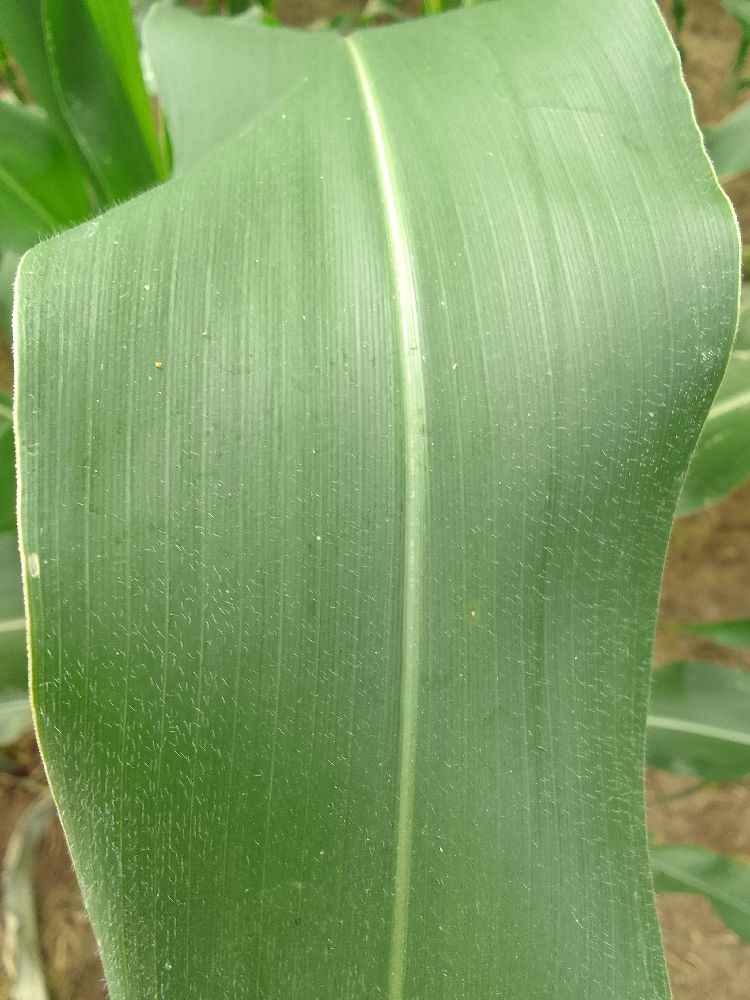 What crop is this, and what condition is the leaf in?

maize, healthy
